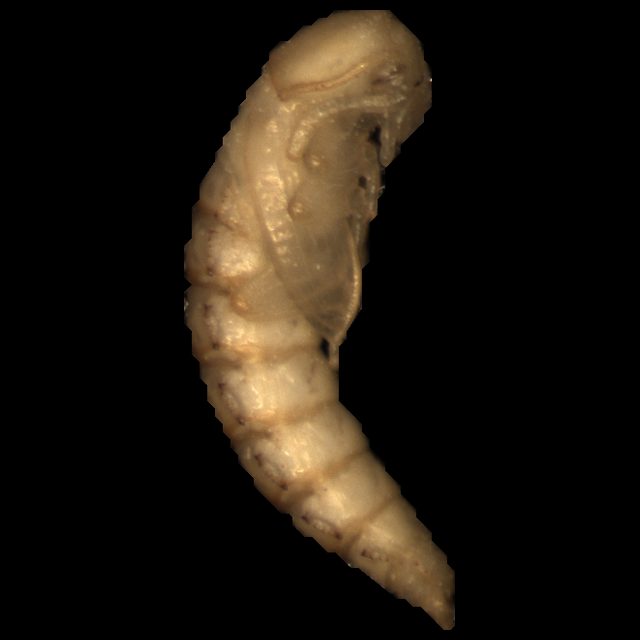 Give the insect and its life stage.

mealworm pupa
